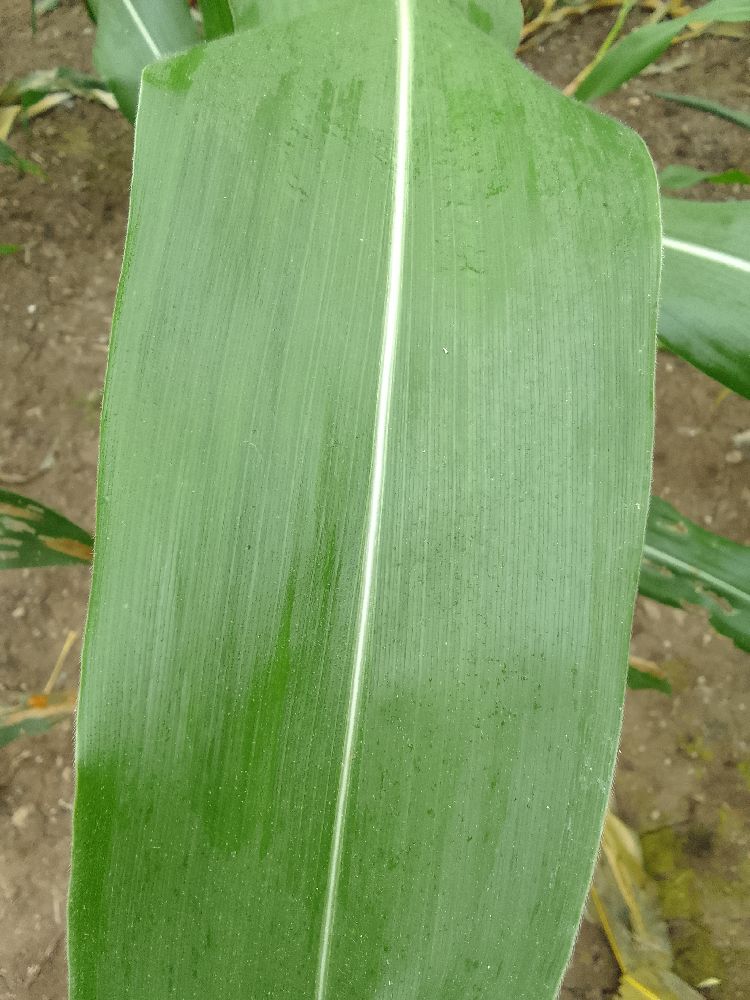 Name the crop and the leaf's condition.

maize, healthy
